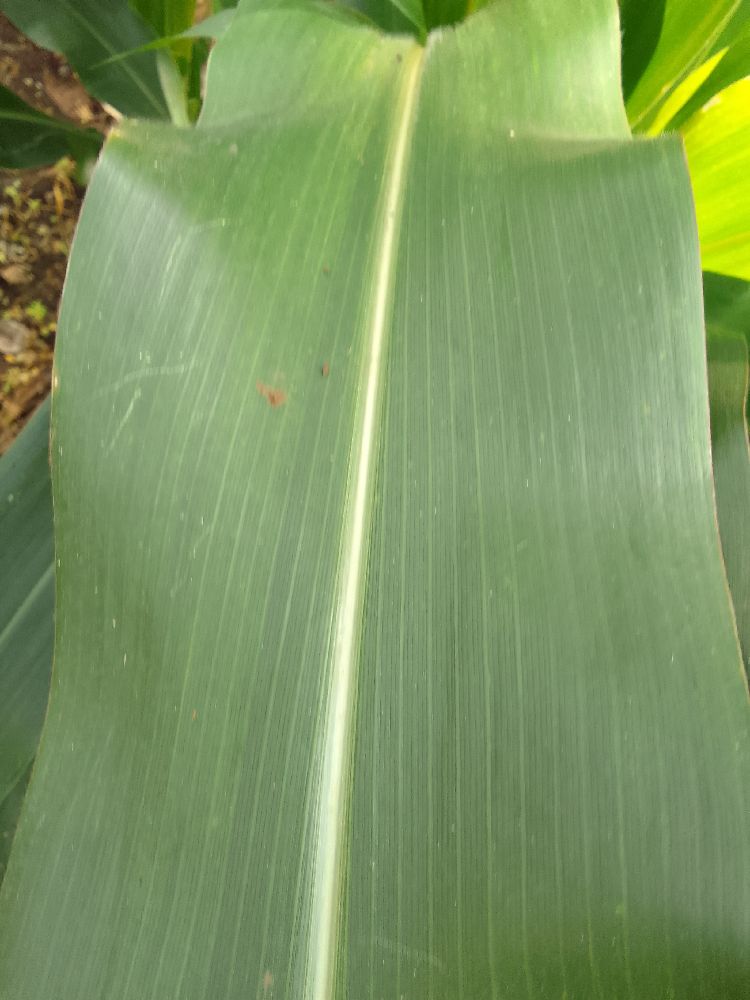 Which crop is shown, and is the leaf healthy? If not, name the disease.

maize, healthy
